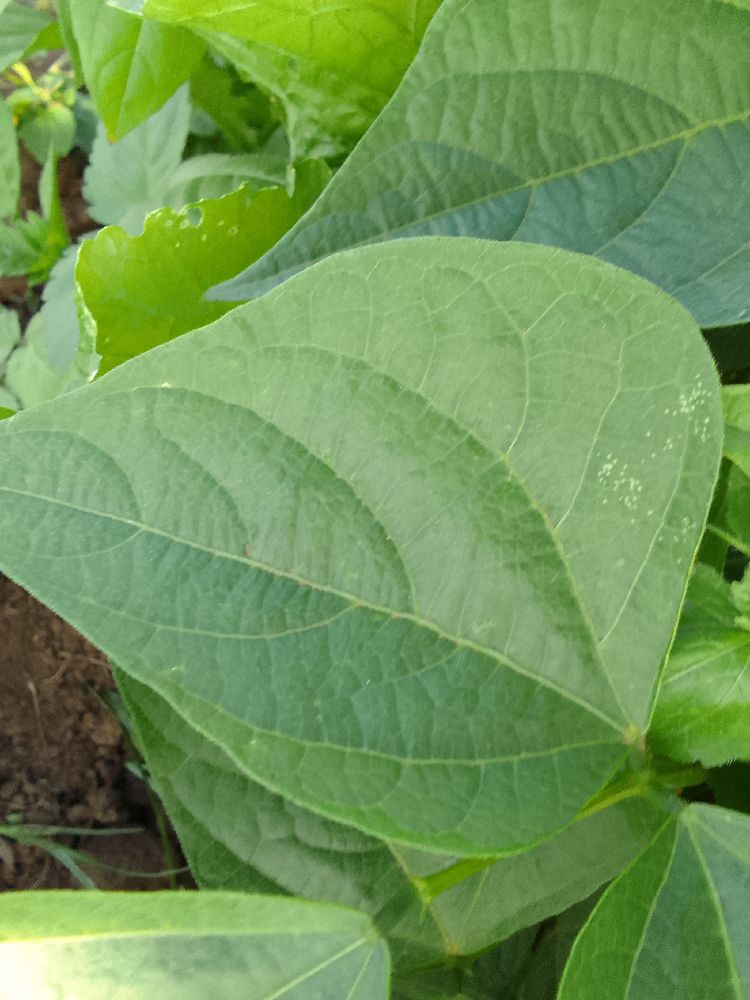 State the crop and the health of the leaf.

common bean, healthy
